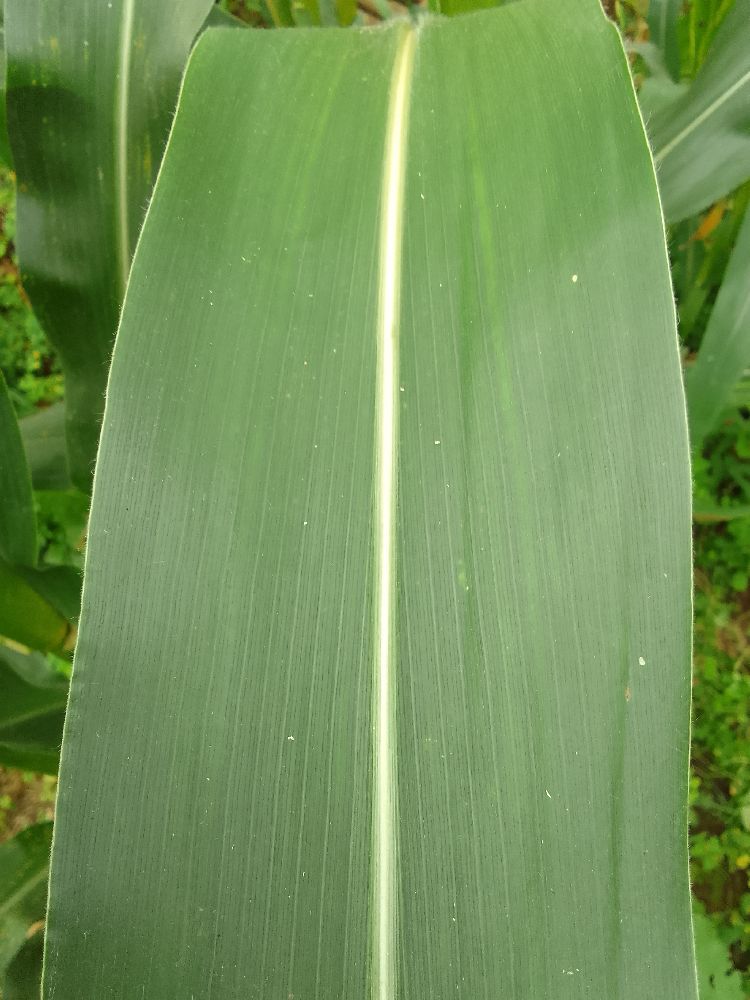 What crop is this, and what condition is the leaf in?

maize, healthy
